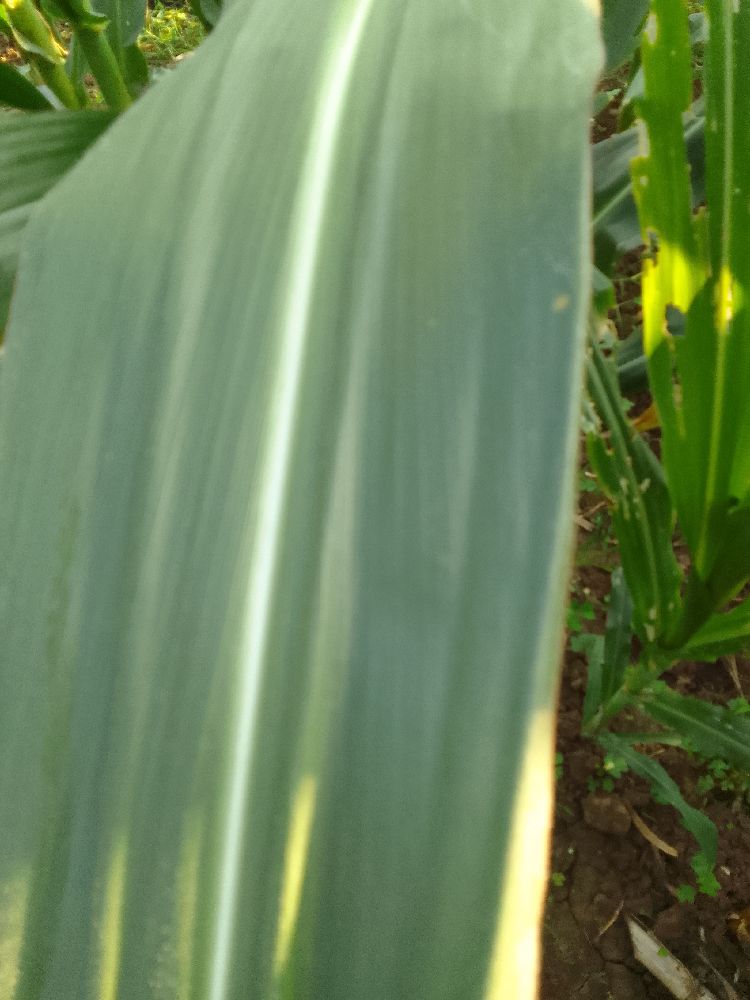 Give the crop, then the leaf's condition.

maize, healthy
